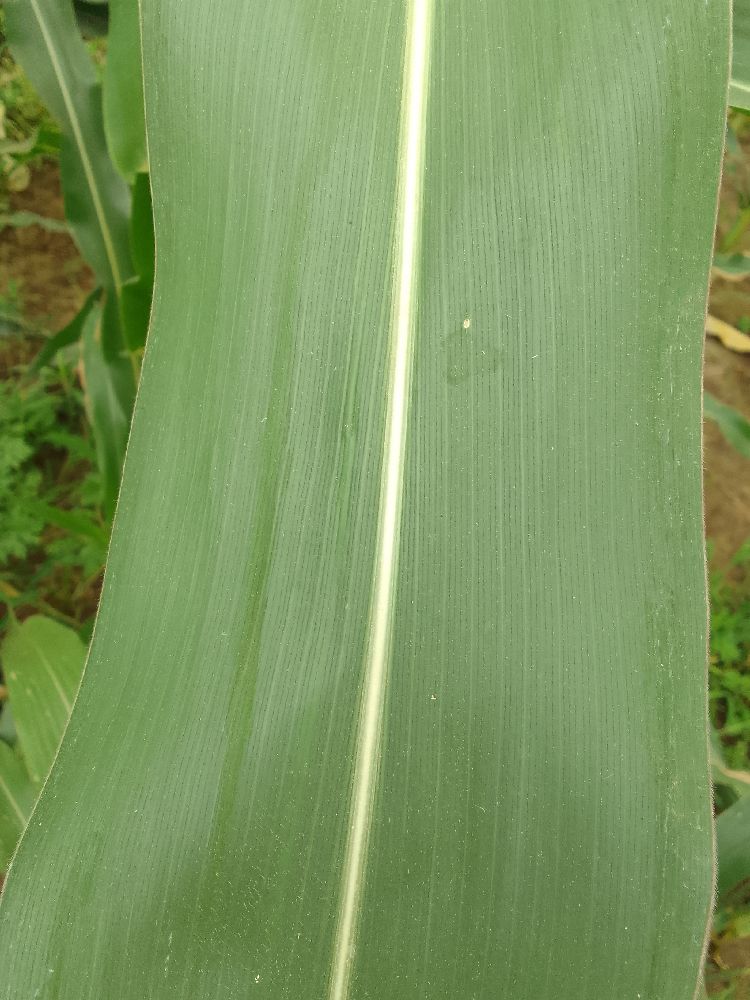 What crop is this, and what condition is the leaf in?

maize, healthy
